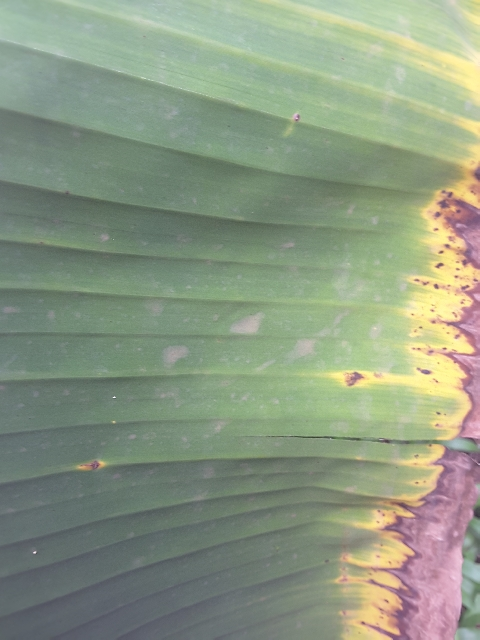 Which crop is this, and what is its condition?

banana, fusarium wilt race 1
